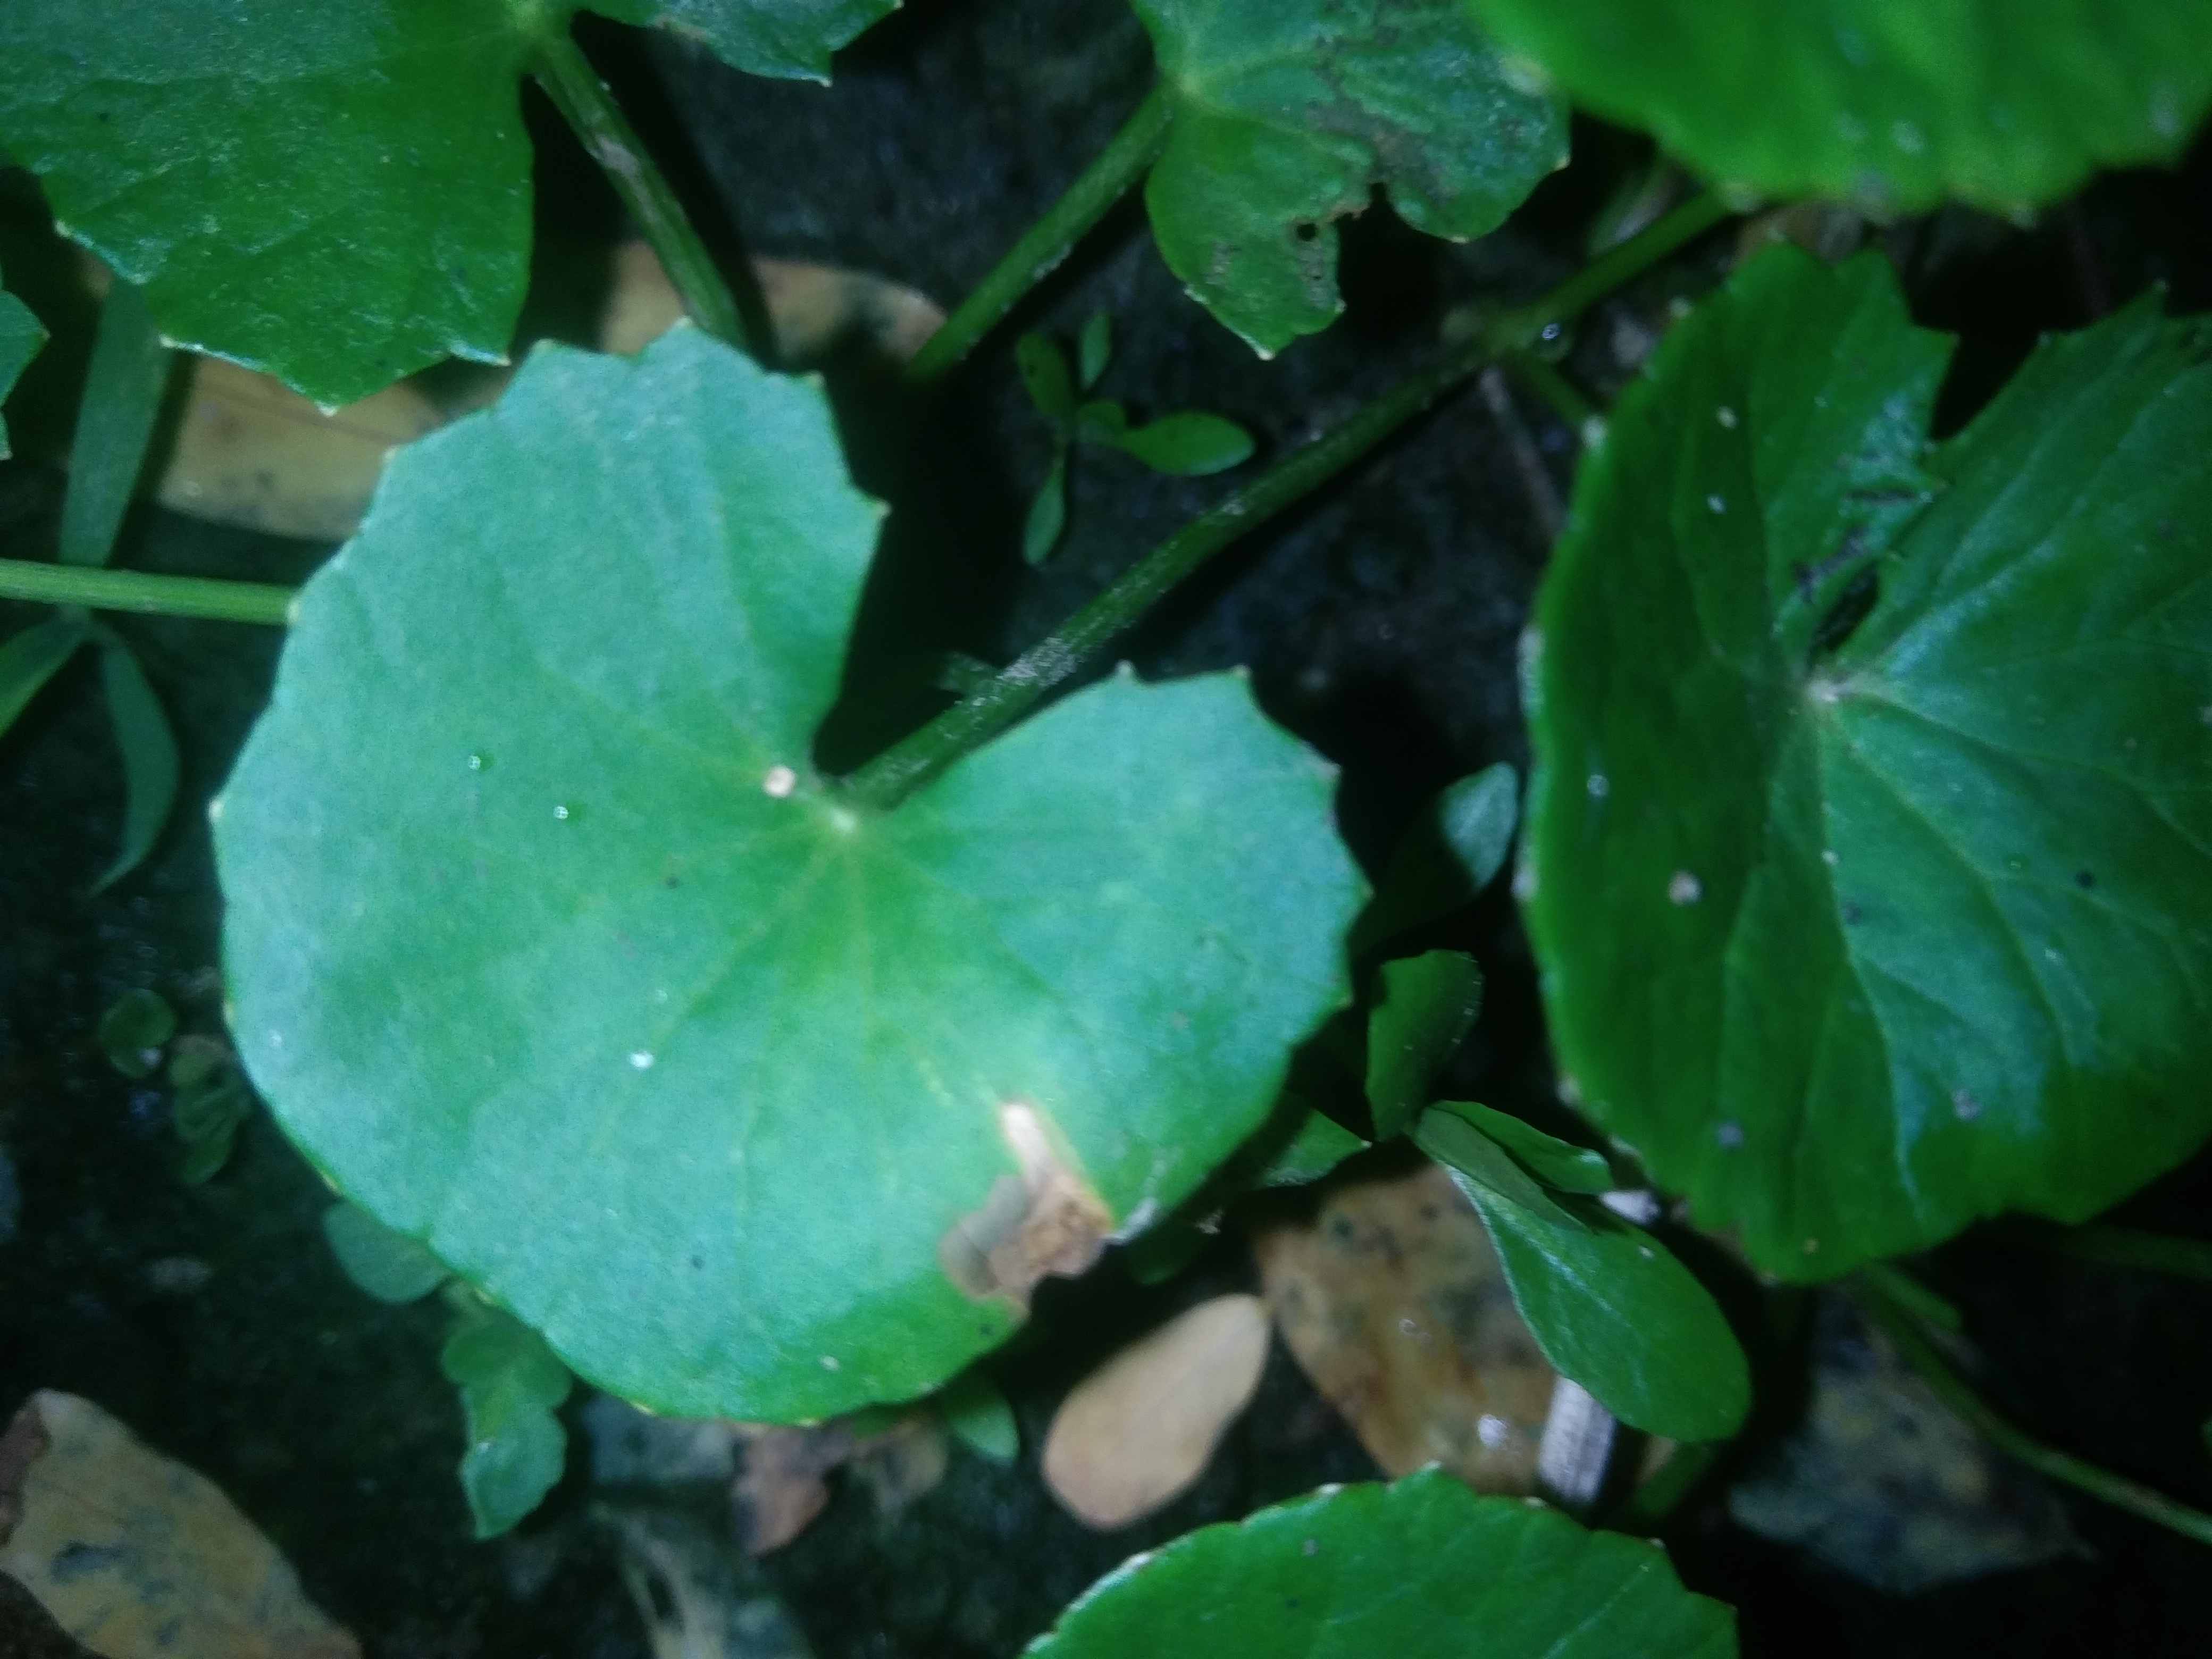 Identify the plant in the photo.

thankuni
